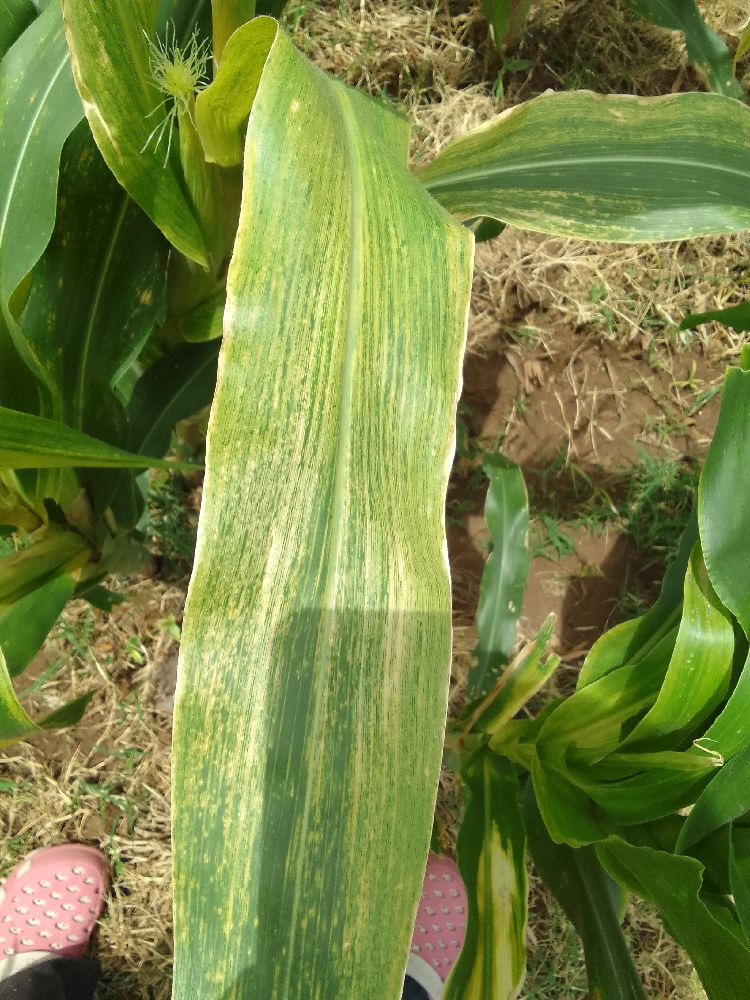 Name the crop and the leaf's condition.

maize, maize lethal necrosis
